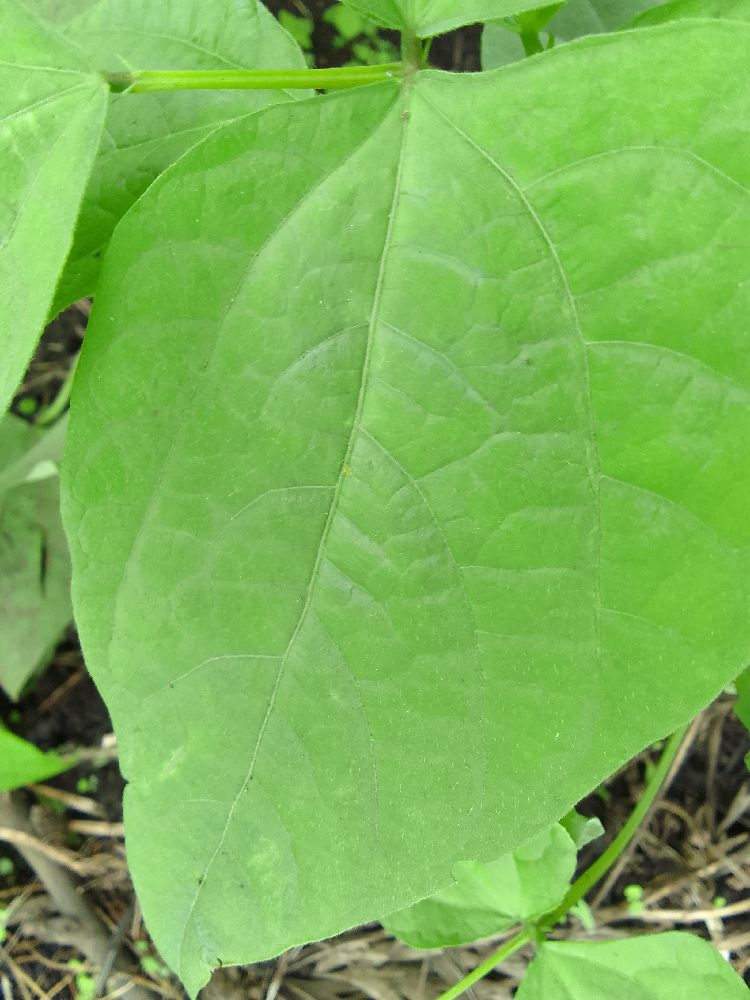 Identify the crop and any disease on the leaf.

common bean, healthy
